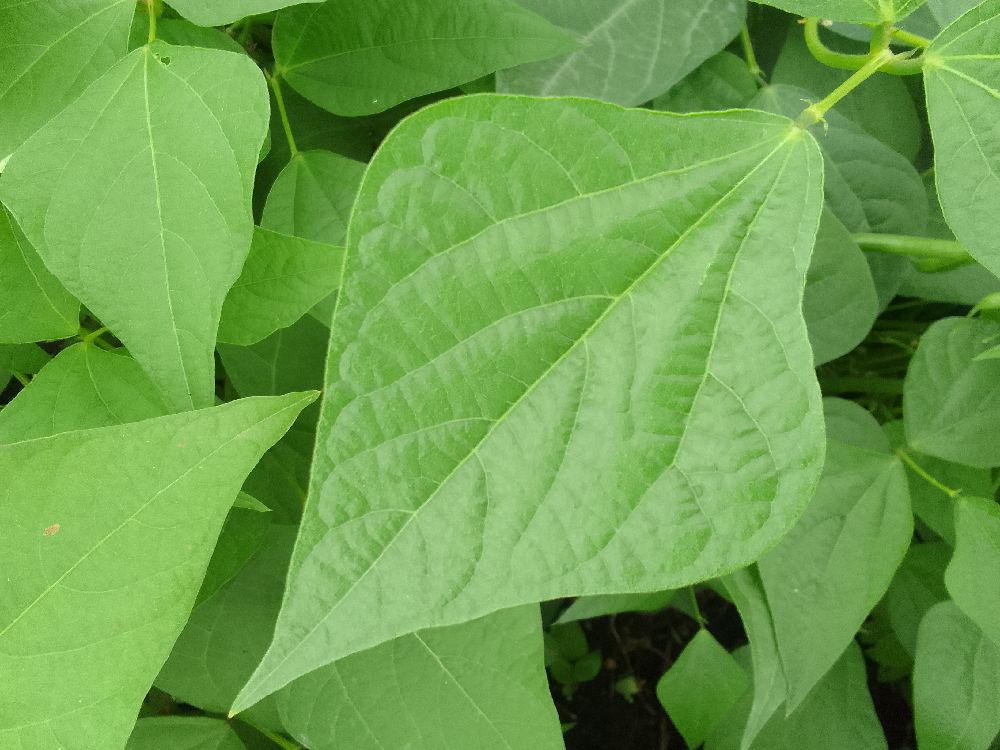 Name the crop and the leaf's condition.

common bean, healthy
